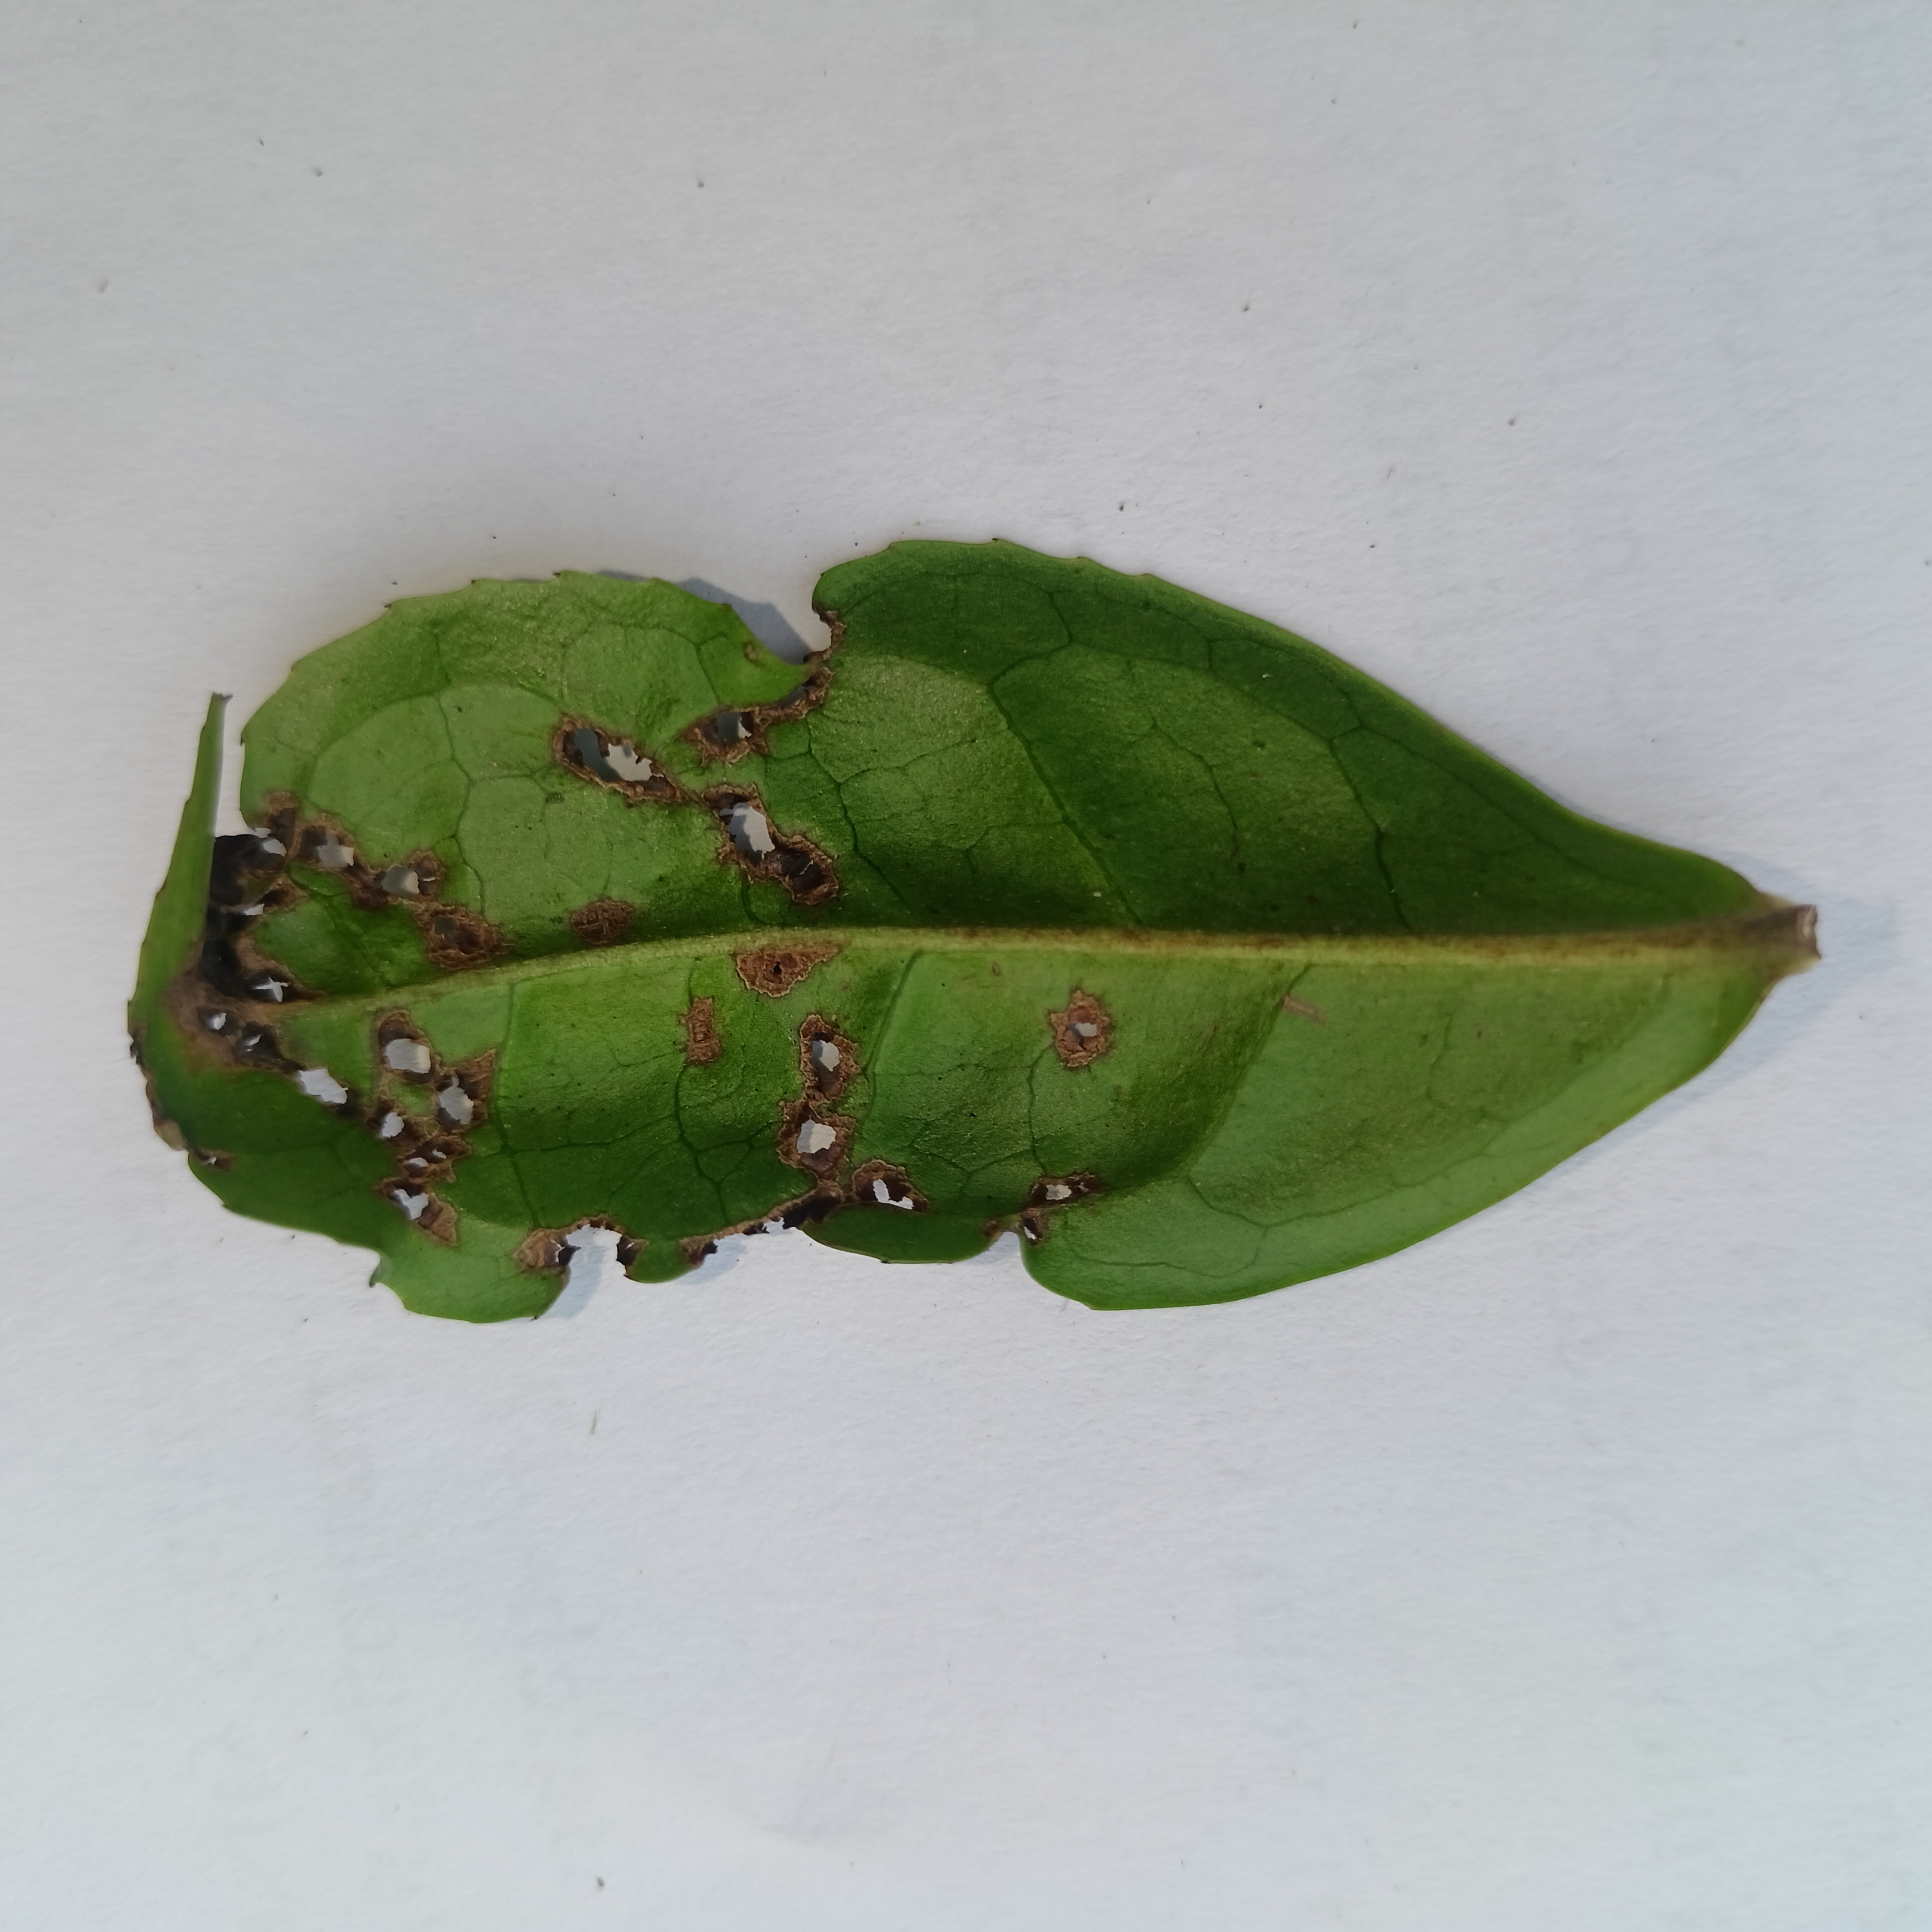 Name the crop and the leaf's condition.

tea, helopeltis
